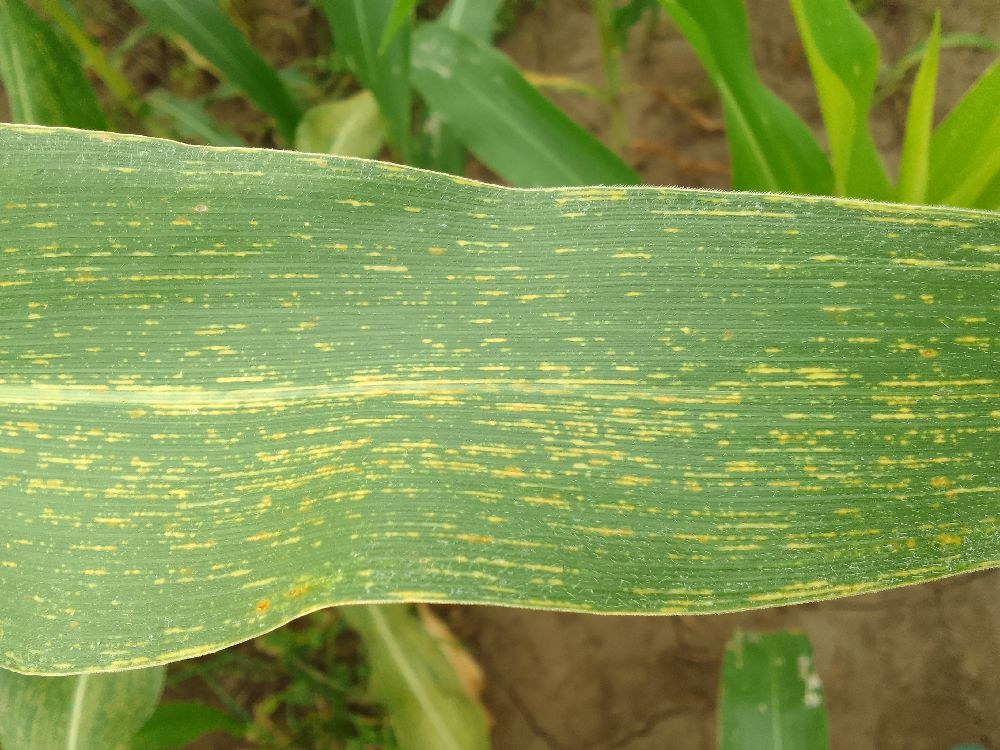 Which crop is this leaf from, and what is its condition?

maize, maize streak virus
